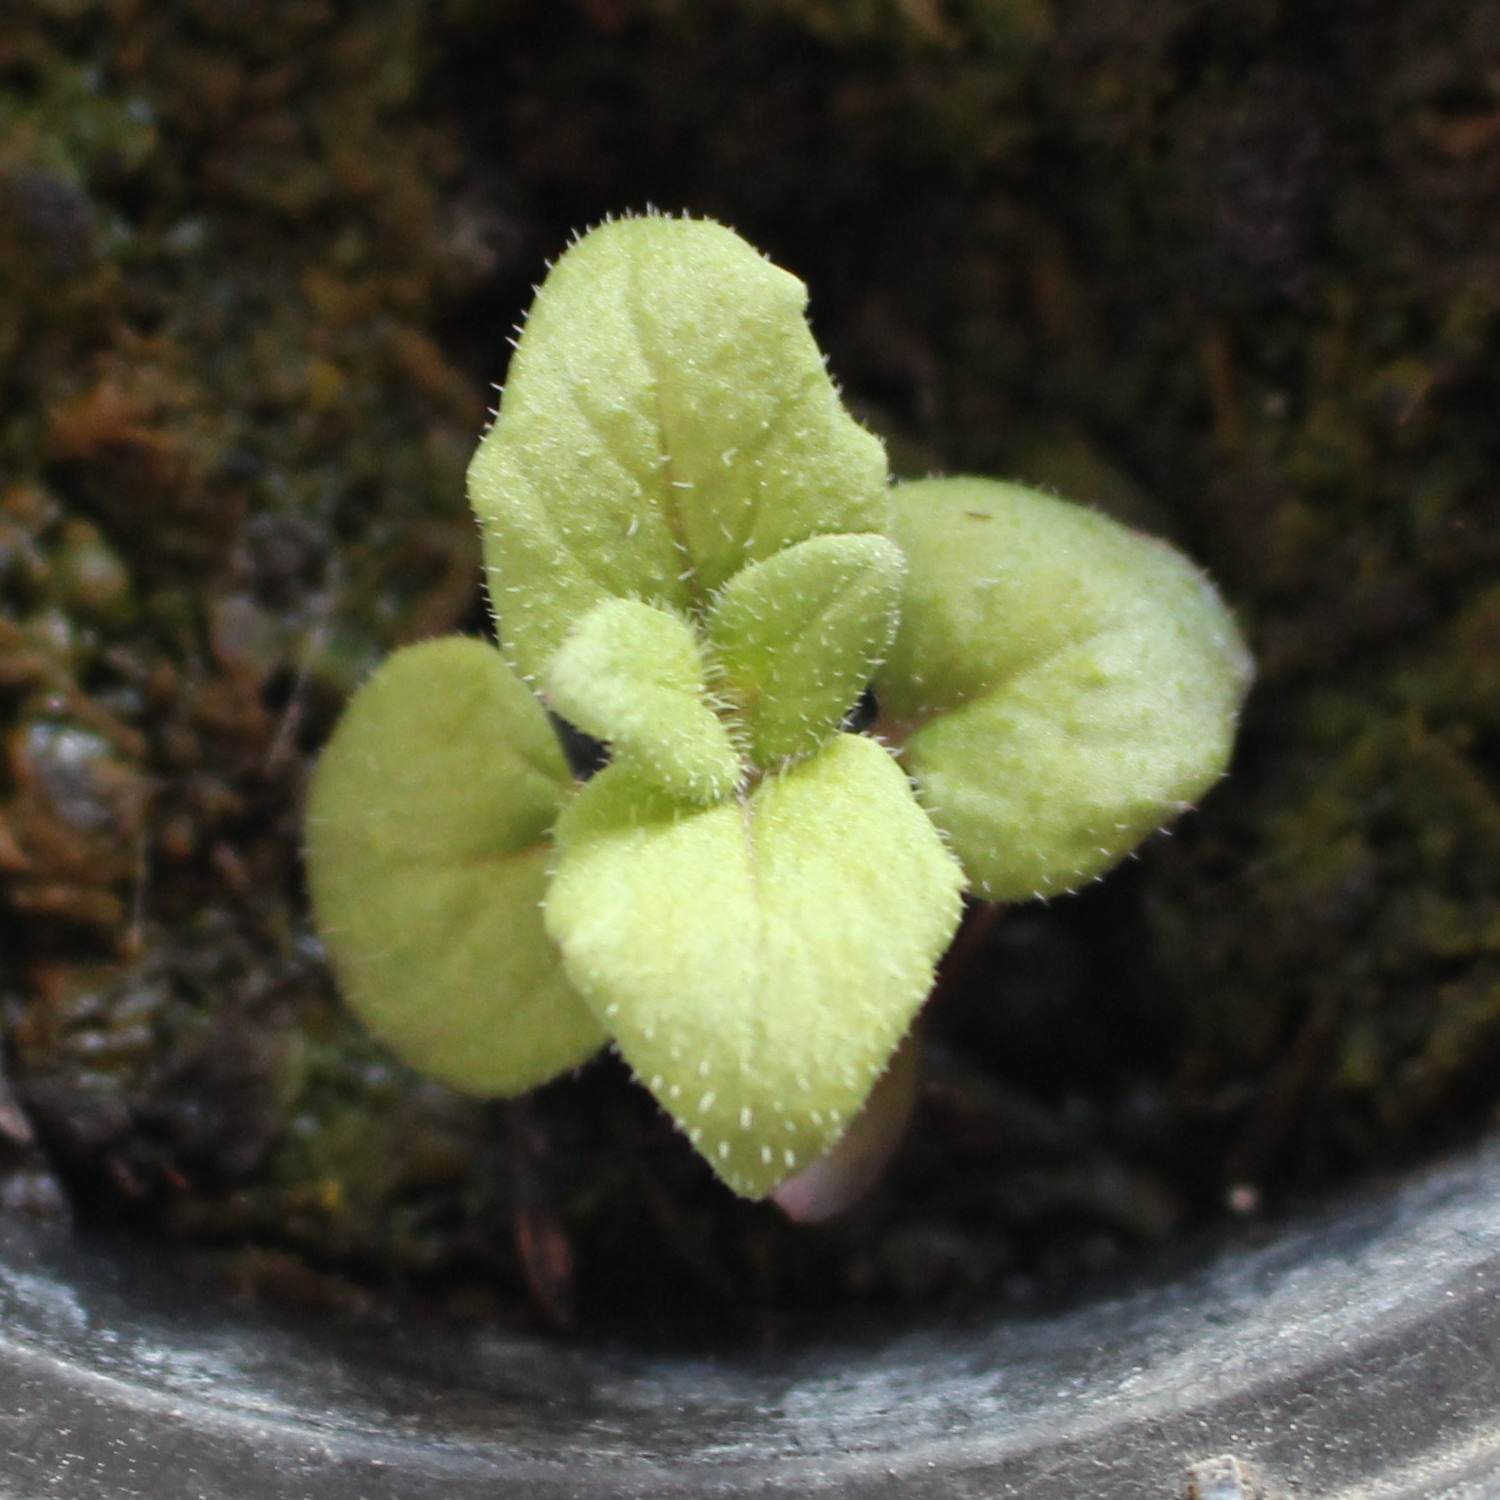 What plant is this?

Veronica persica
